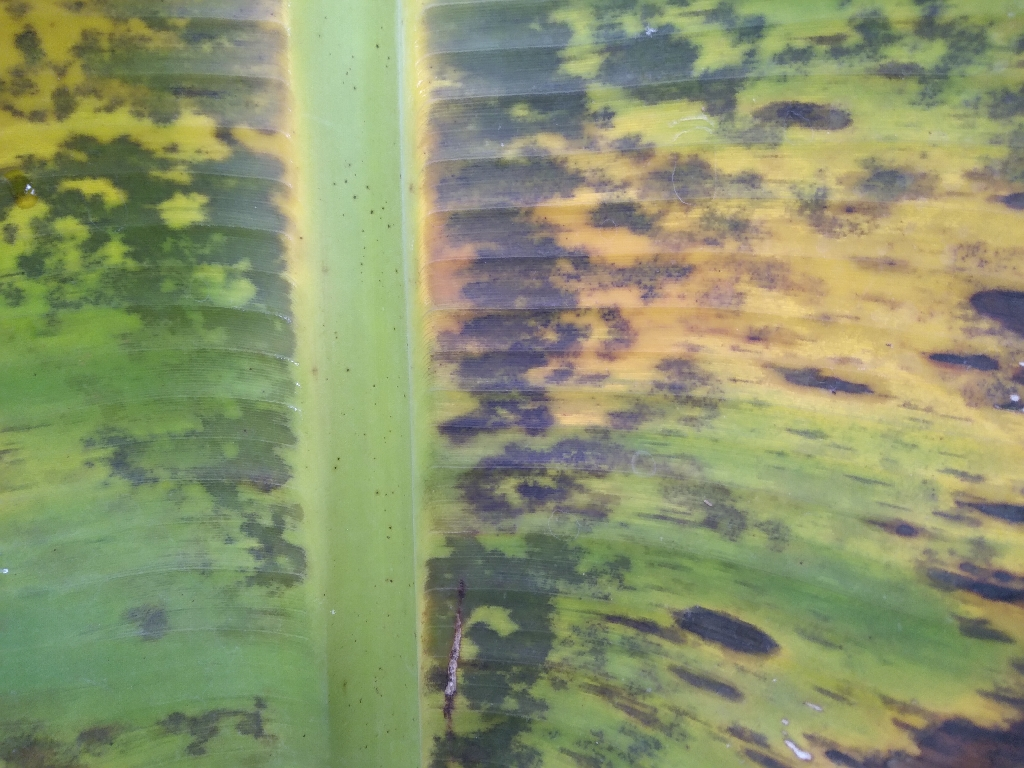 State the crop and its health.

banana, black sigatoka
